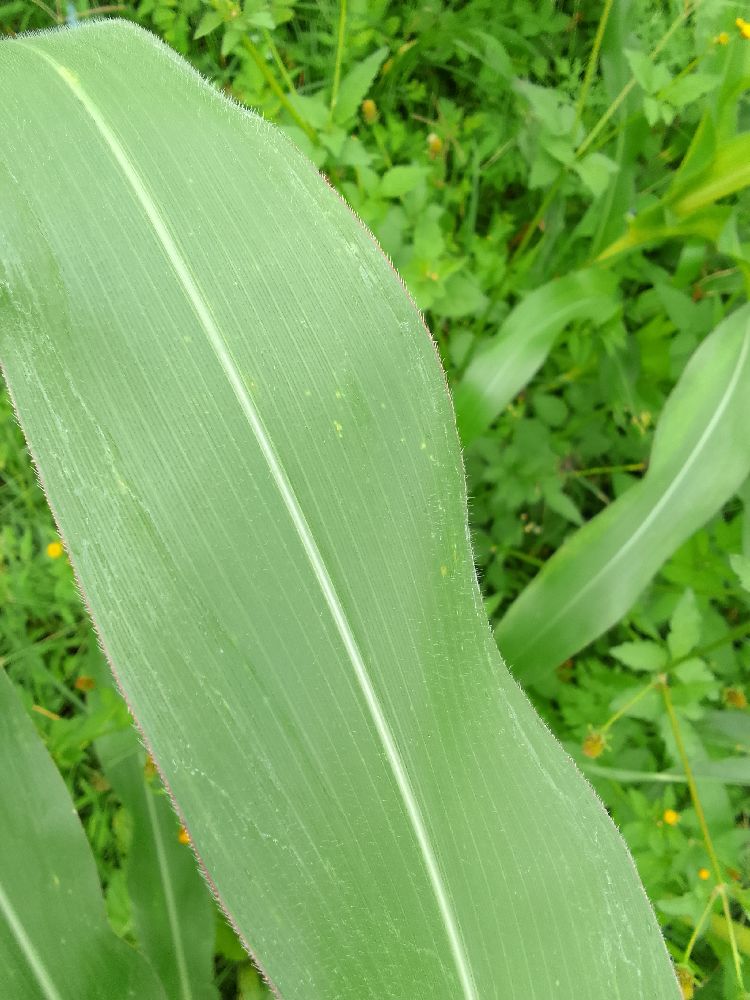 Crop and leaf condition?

maize, healthy
